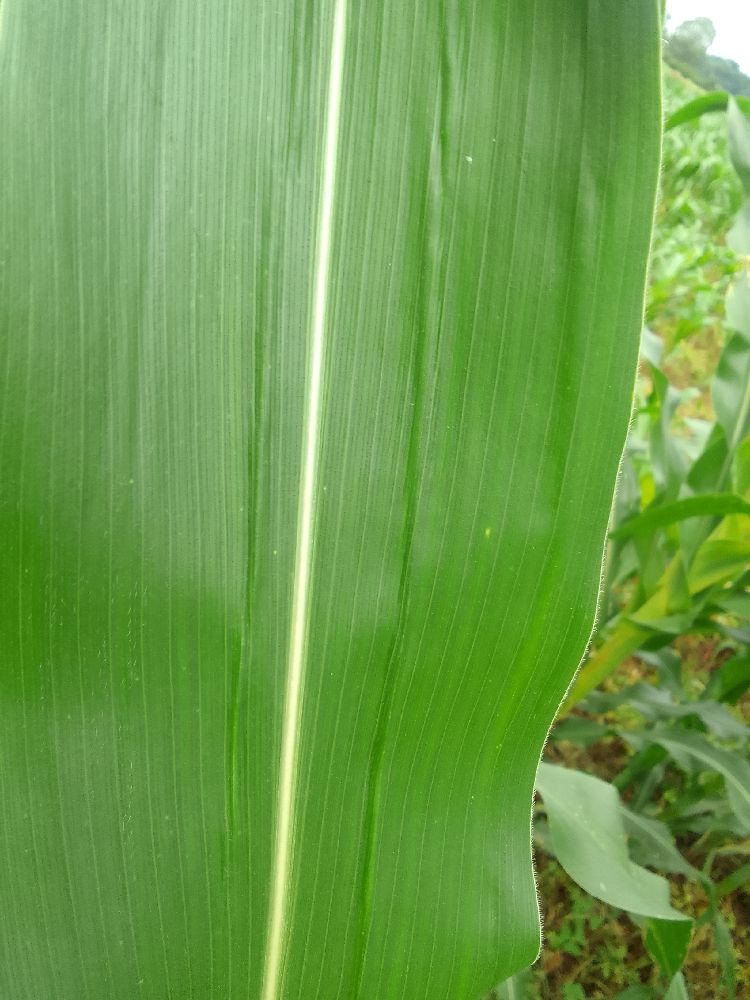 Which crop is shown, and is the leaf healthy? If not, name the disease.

maize, healthy
